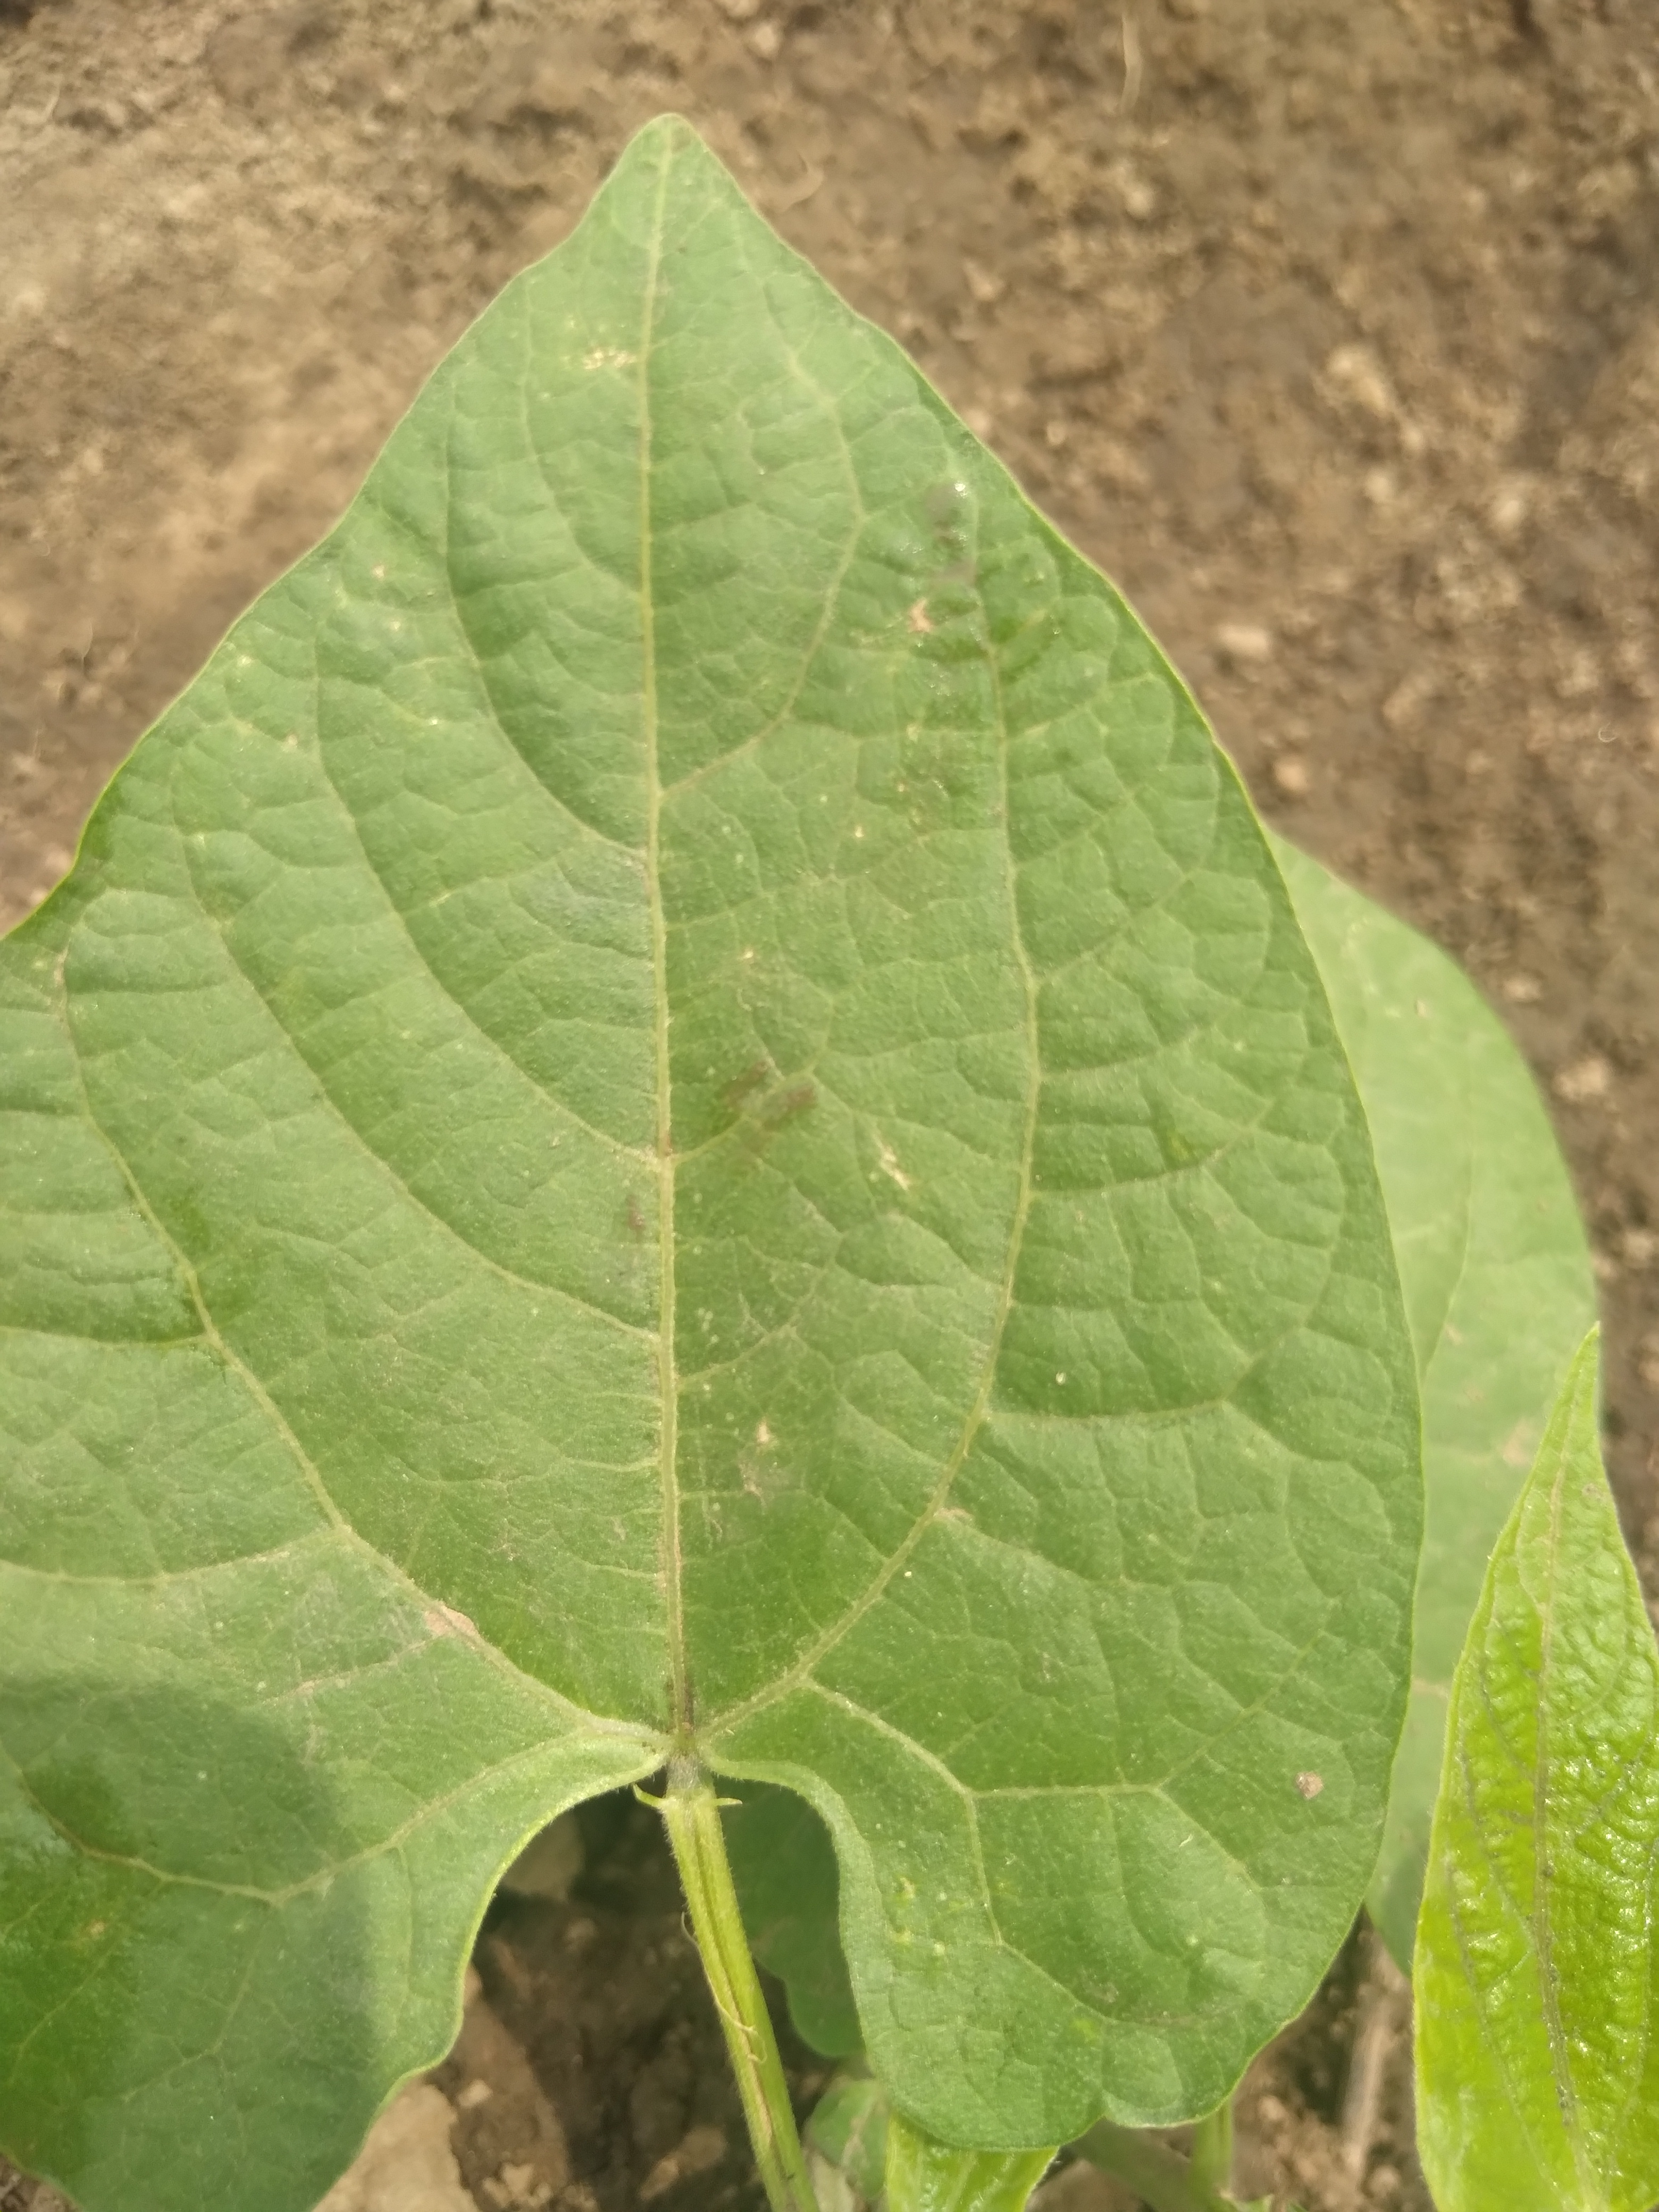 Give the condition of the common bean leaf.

healthy
